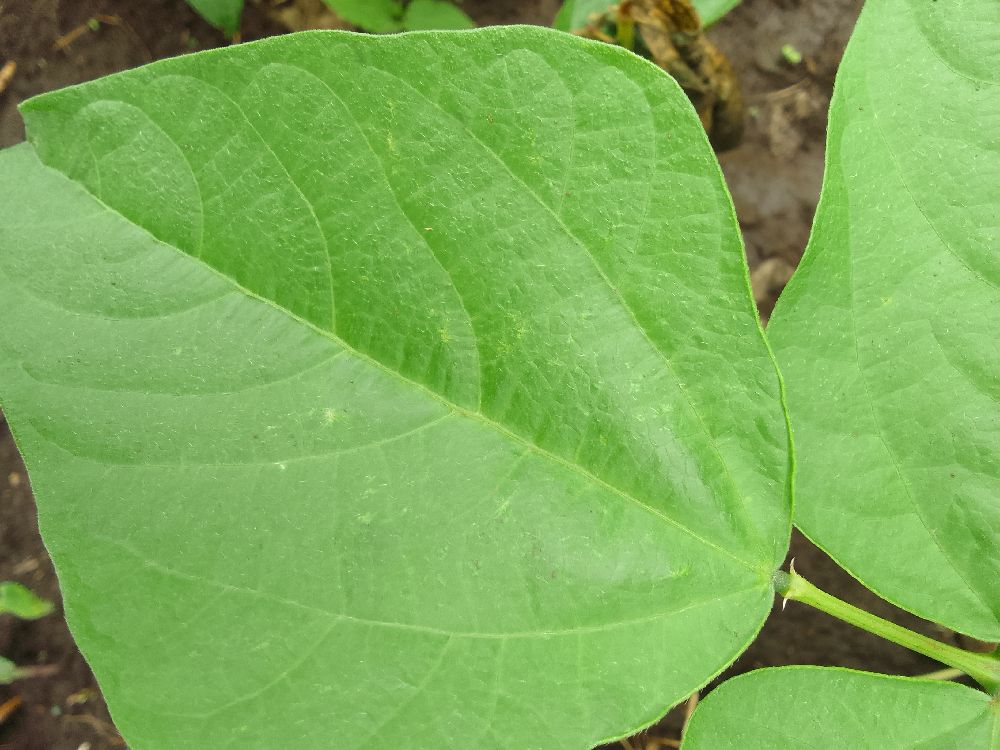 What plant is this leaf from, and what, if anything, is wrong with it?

common bean, healthy
